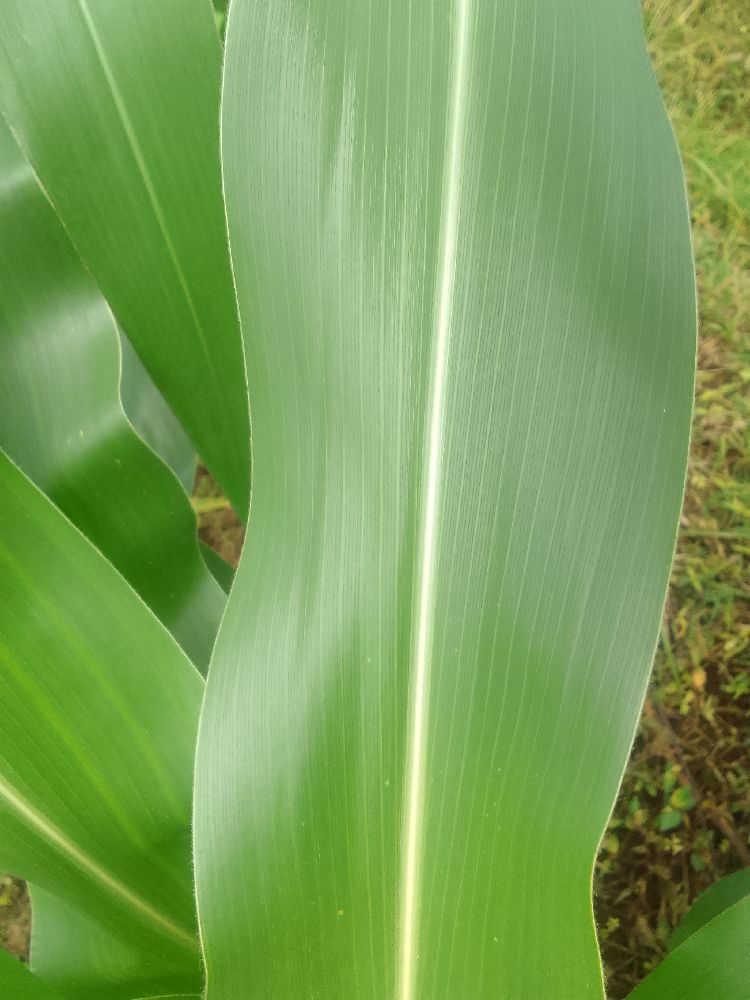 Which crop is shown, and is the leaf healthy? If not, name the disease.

maize, healthy
